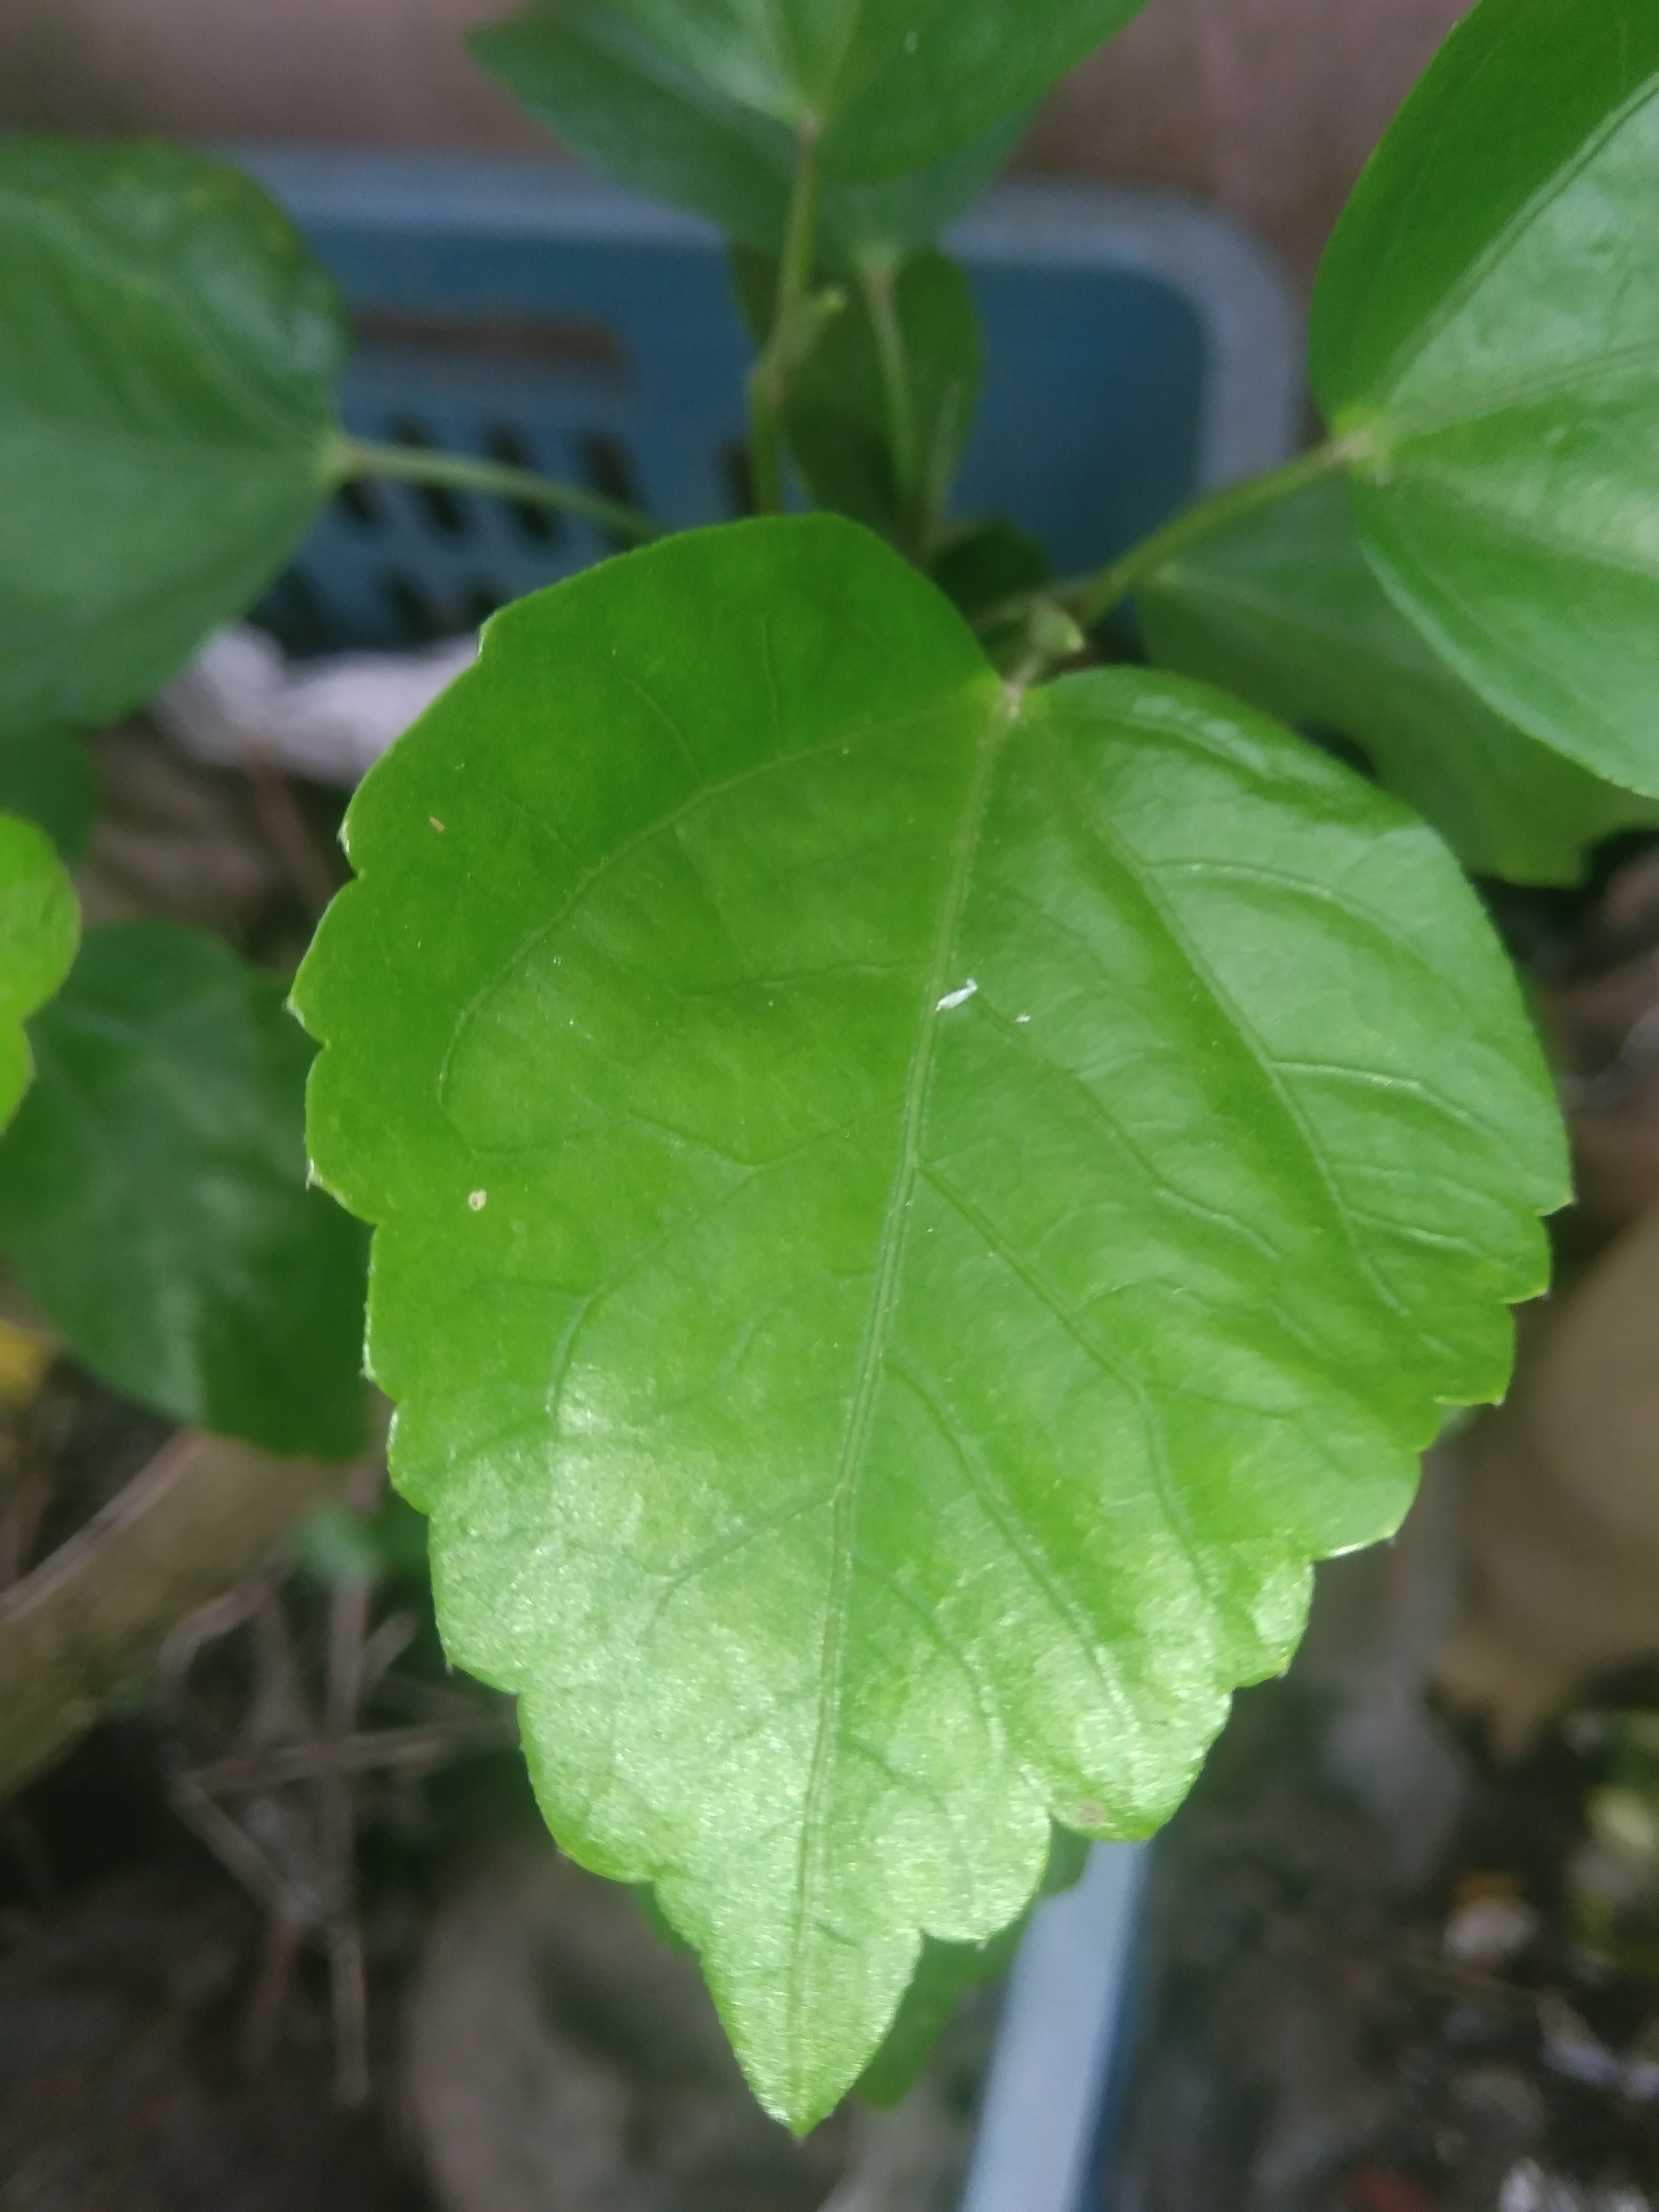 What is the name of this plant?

hibiscus
